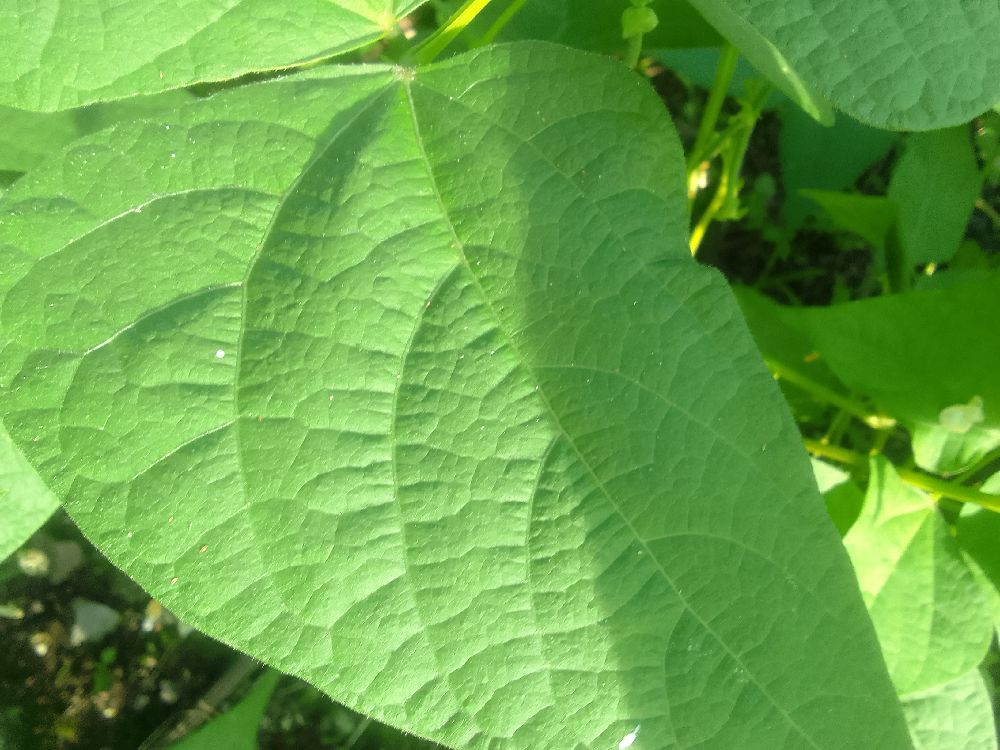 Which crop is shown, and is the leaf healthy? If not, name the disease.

common bean, healthy
